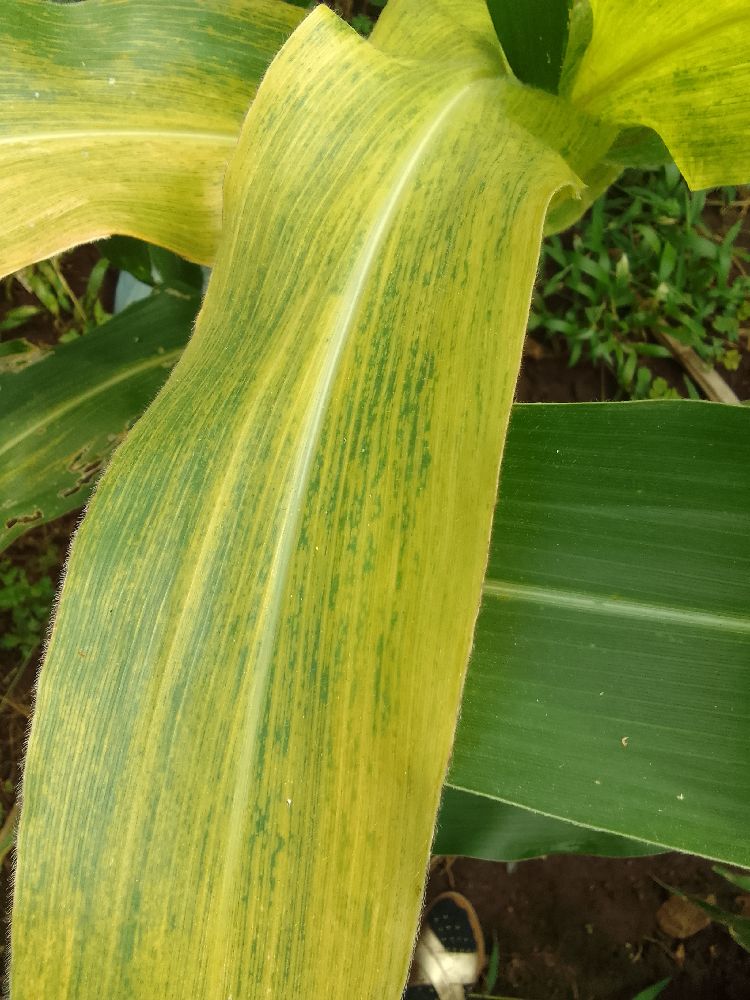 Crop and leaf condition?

maize, maize lethal necrosis
